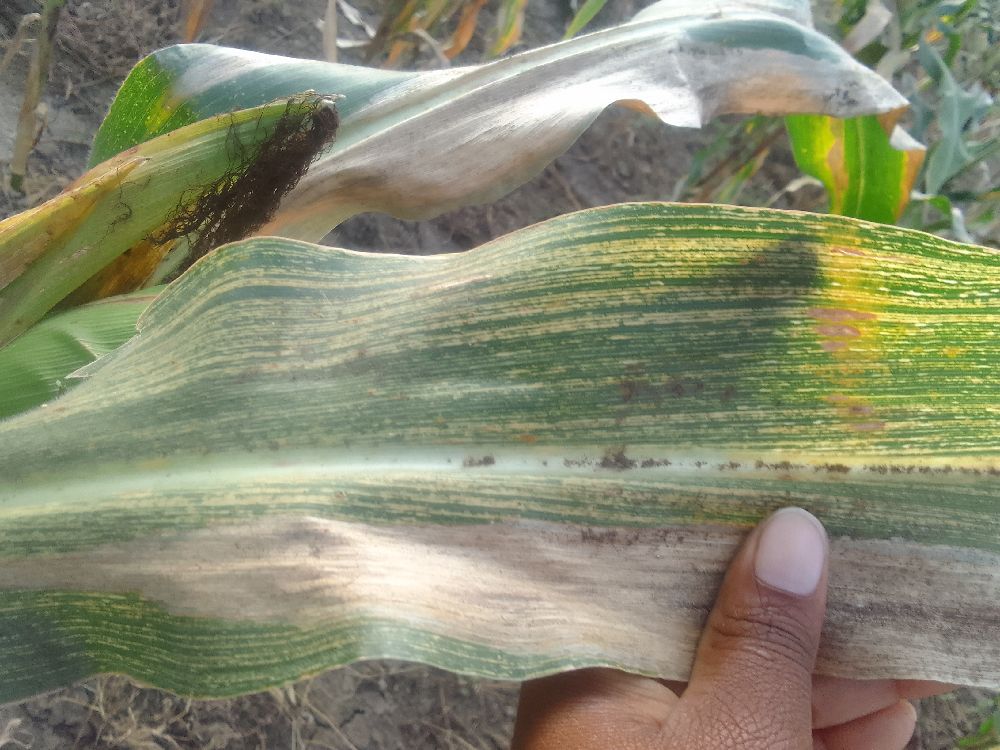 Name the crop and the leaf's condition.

maize, maize streak virus
